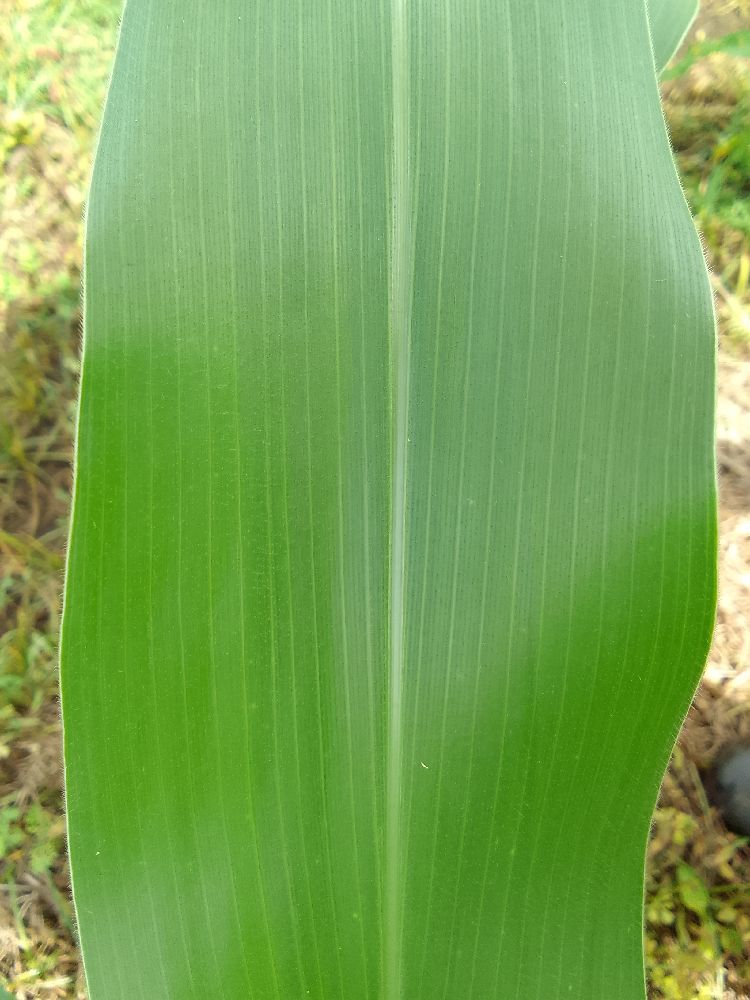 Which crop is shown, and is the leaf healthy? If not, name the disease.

maize, healthy
